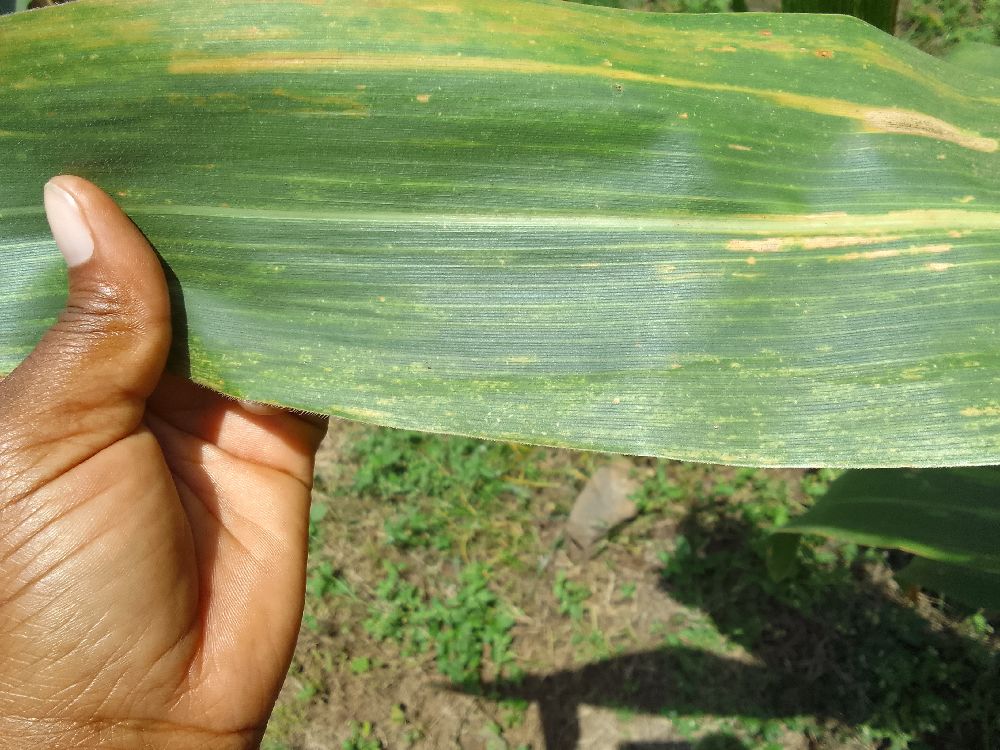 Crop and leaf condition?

maize, maize lethal necrosis
